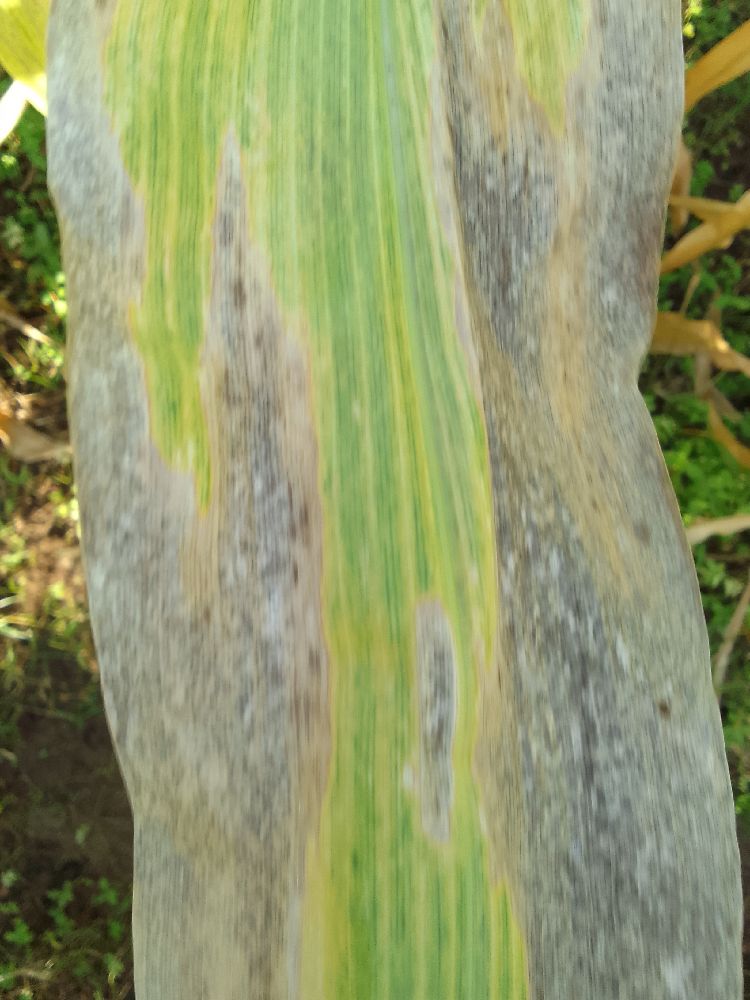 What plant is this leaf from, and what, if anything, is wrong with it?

maize, maize lethal necrosis
